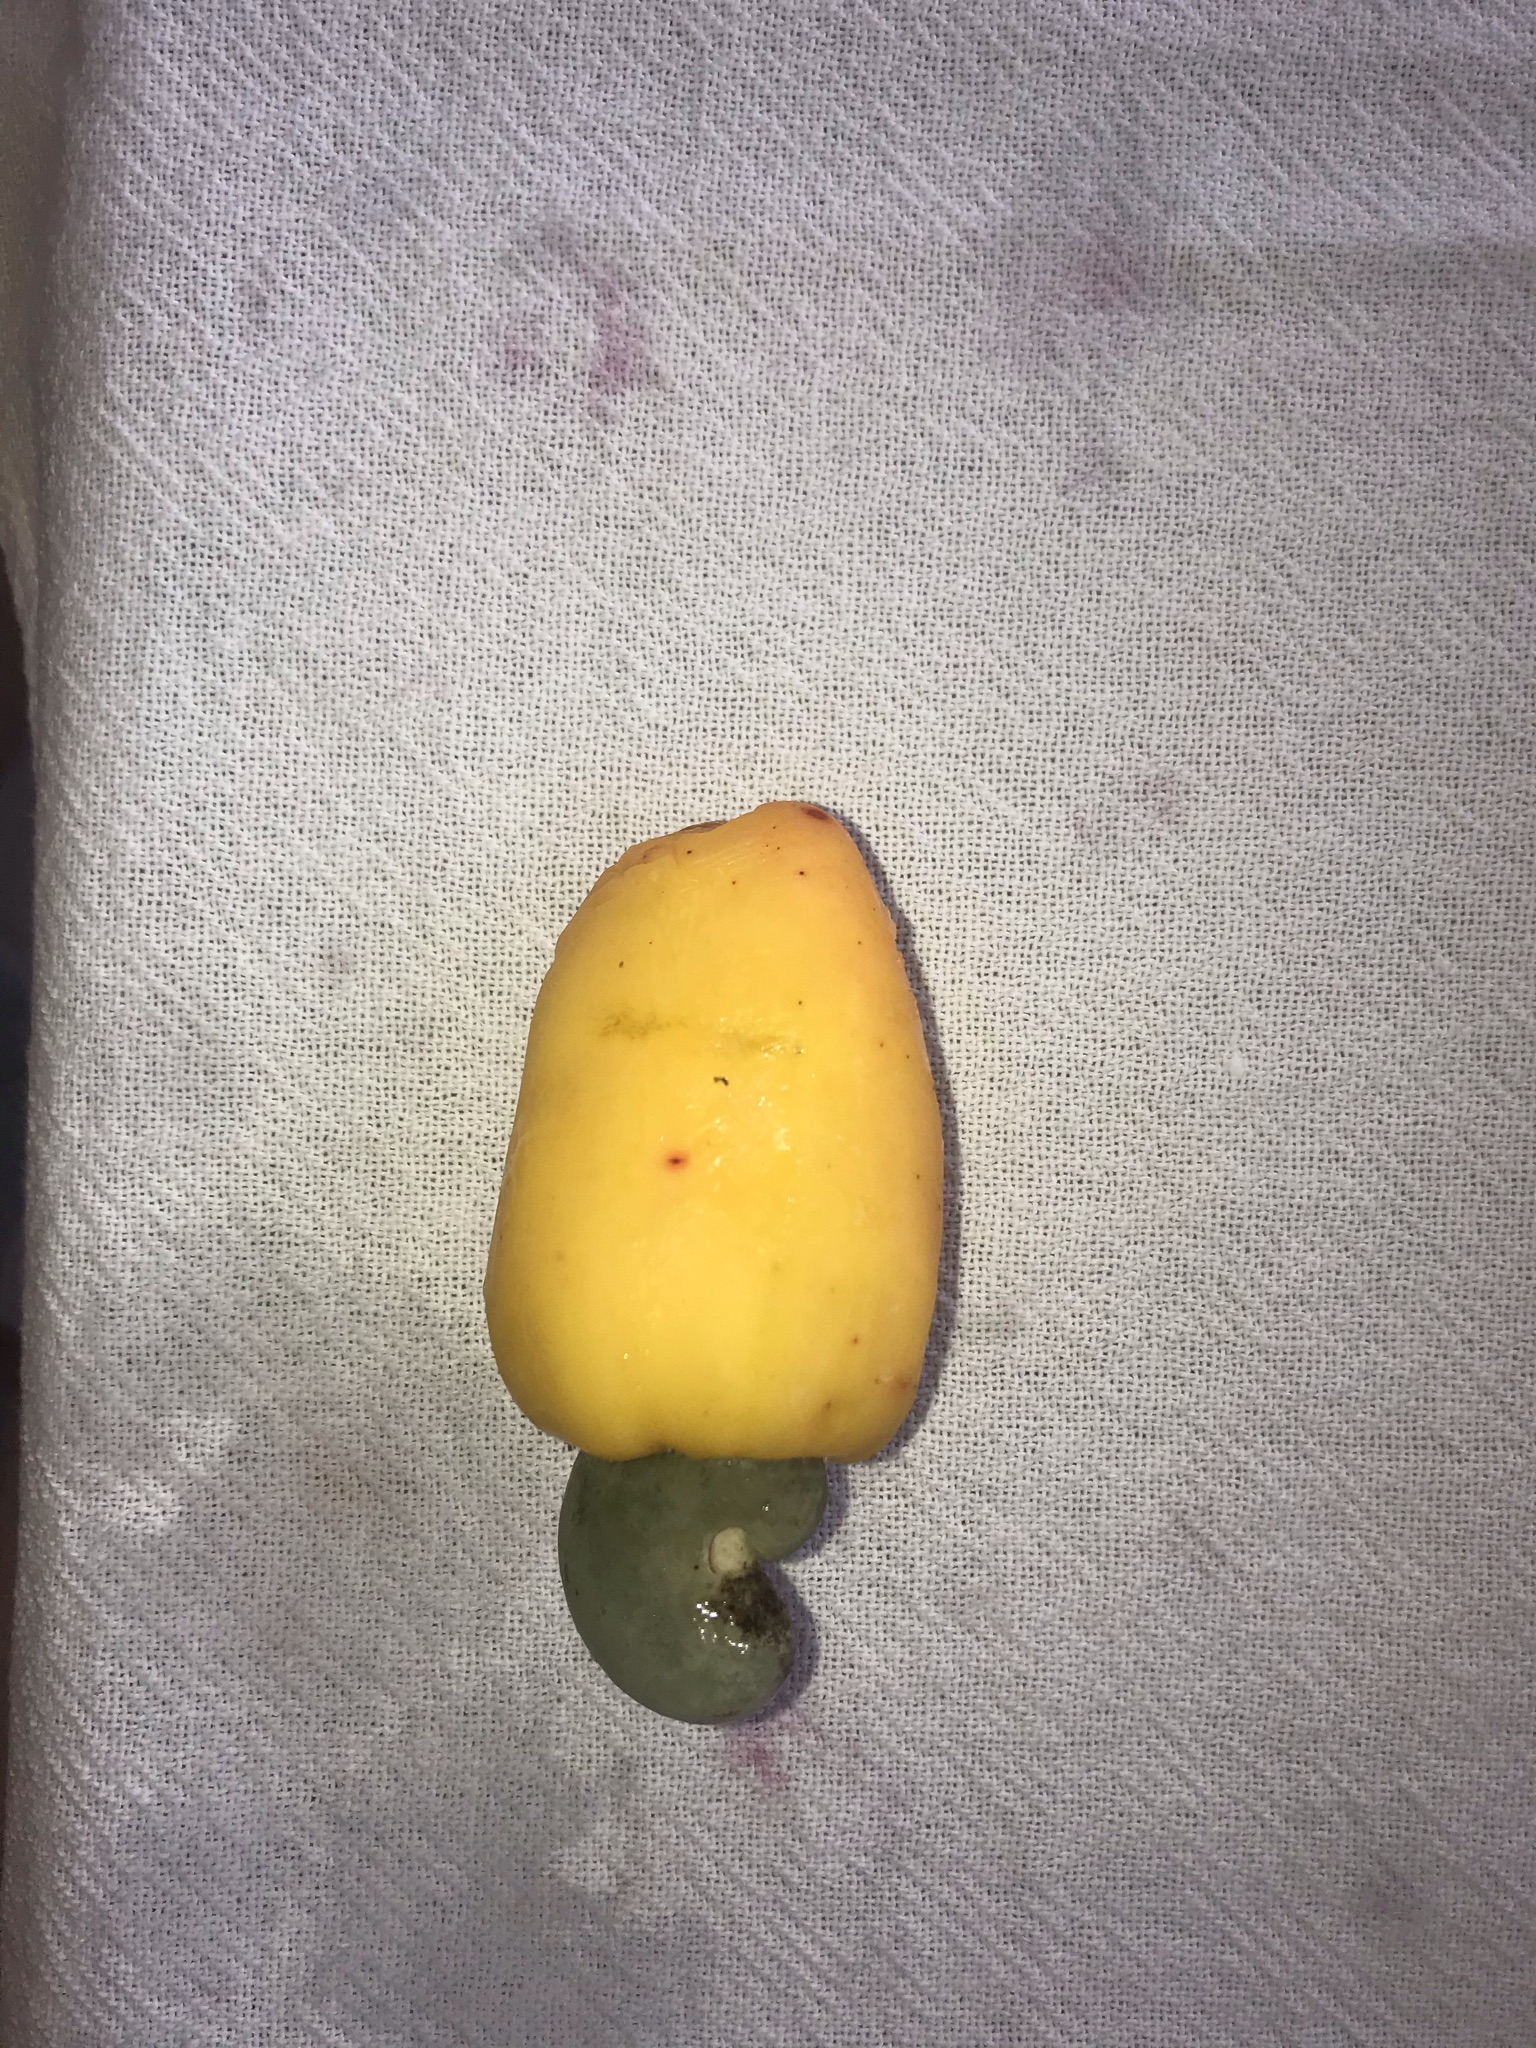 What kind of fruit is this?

caju amarelo
